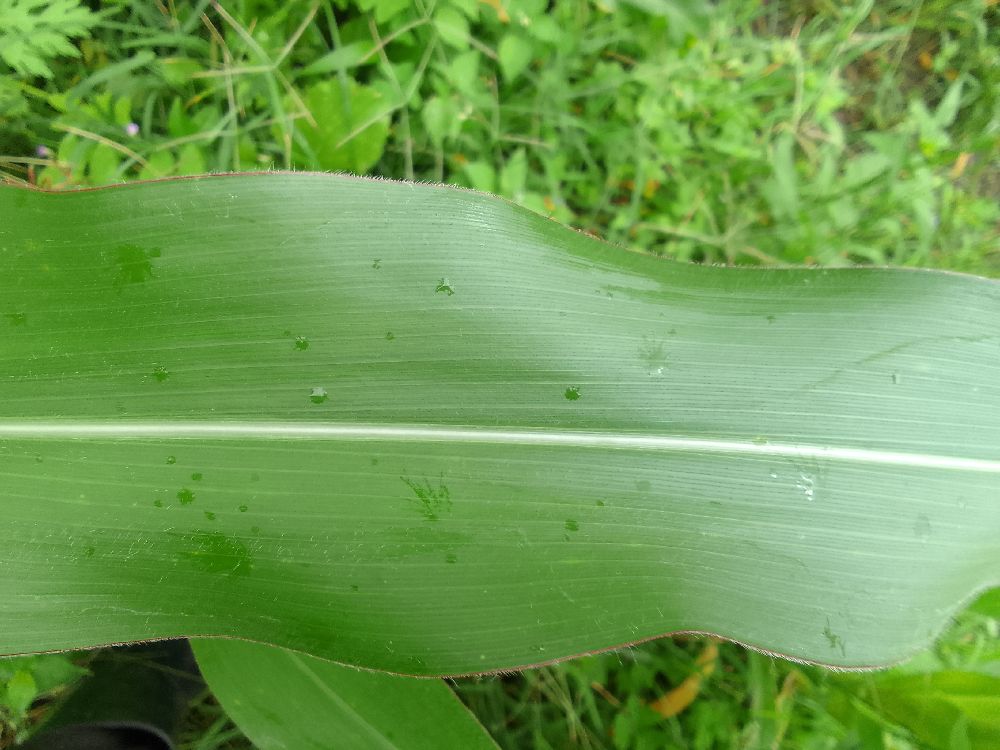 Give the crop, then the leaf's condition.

maize, healthy
